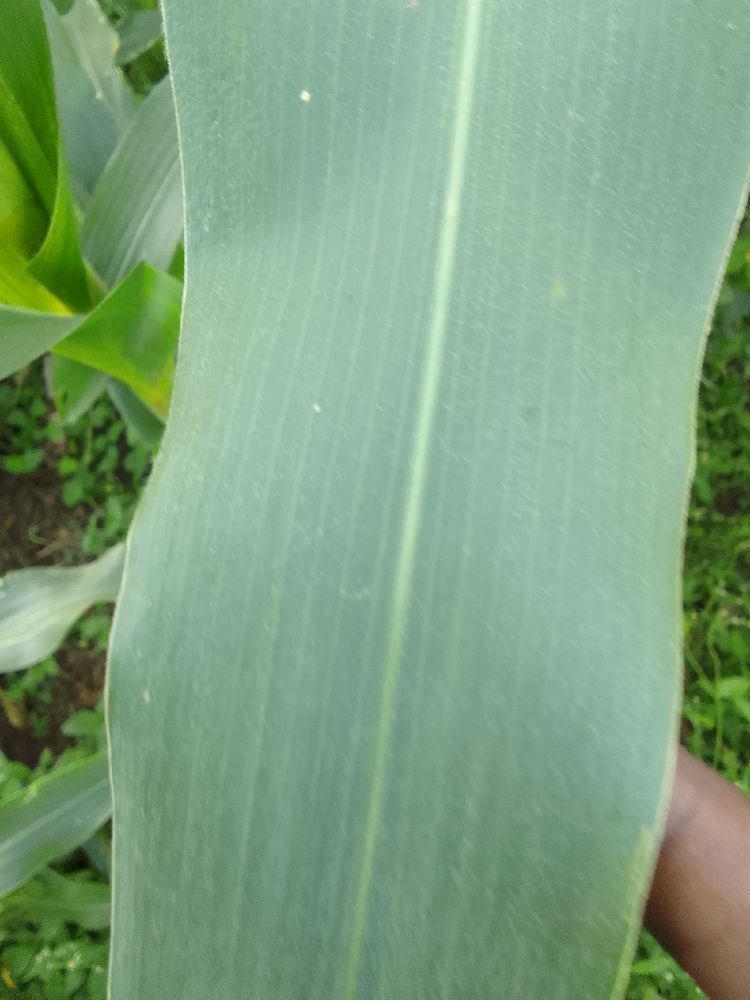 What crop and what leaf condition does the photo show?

maize, healthy
